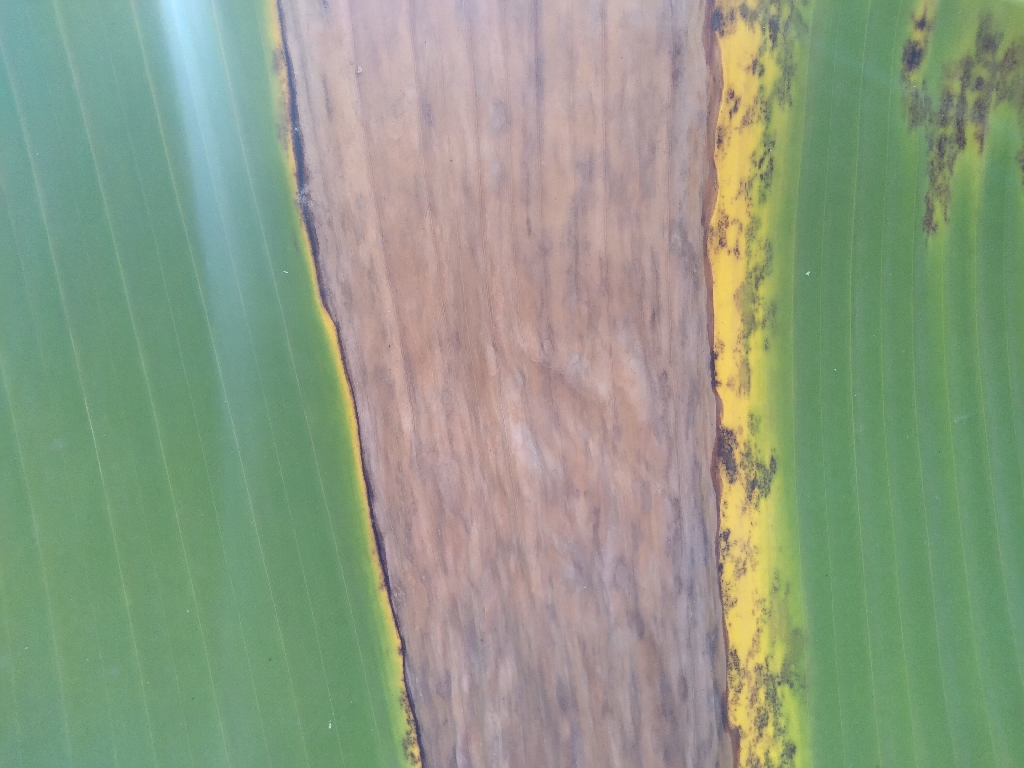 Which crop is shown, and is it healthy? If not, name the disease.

banana, black sigatoka
